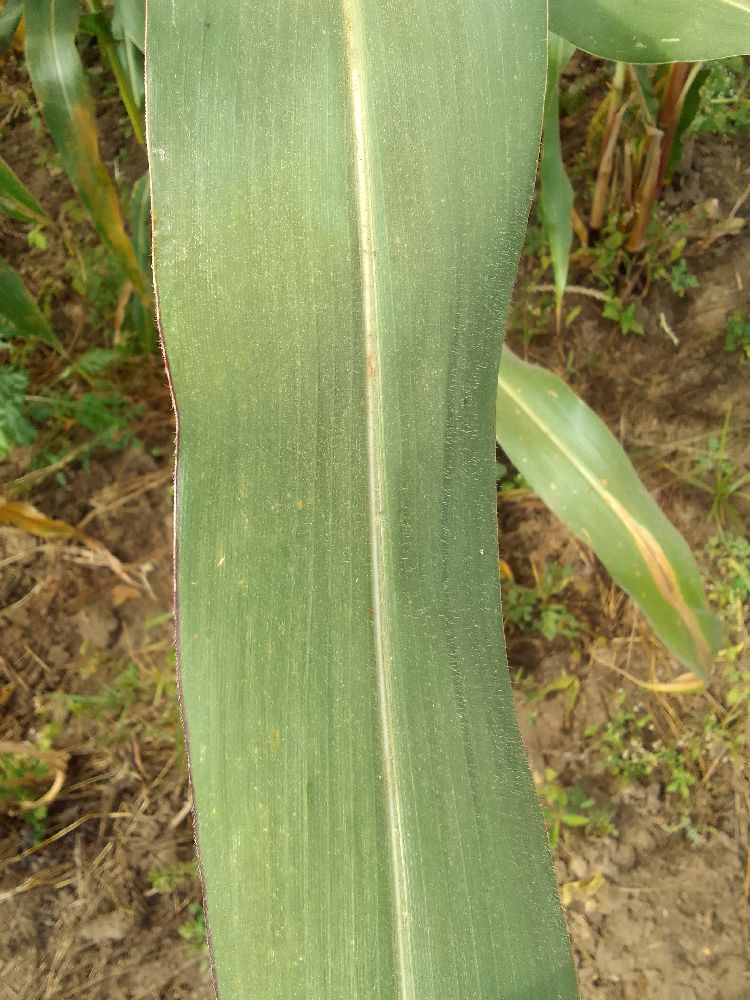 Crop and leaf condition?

maize, healthy
